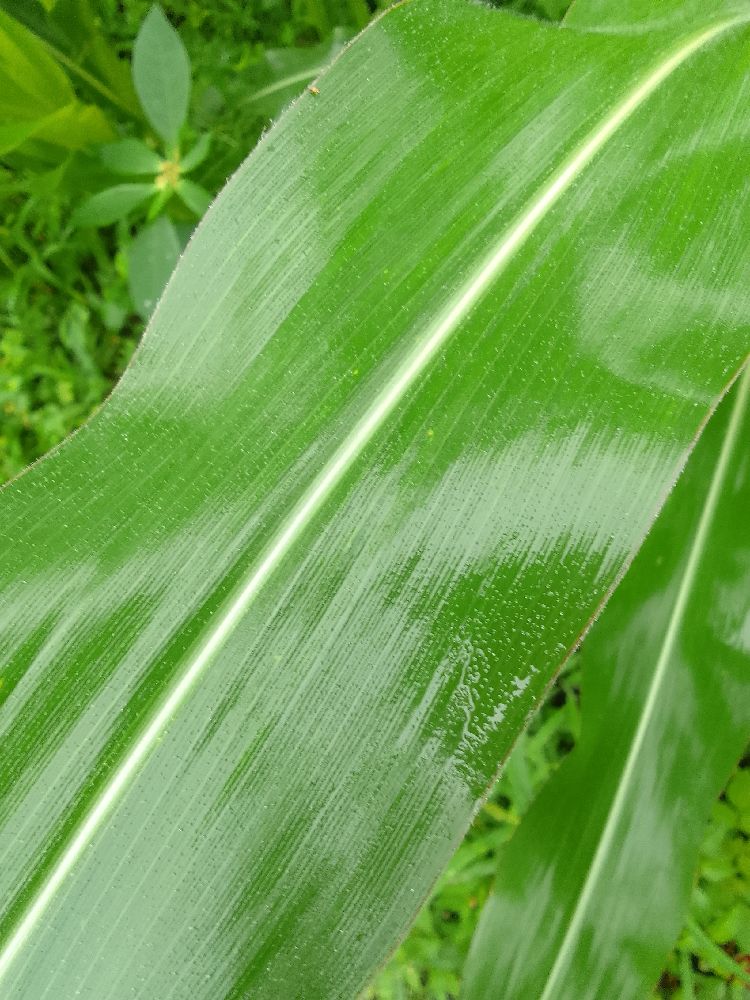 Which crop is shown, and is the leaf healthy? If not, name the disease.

maize, healthy
